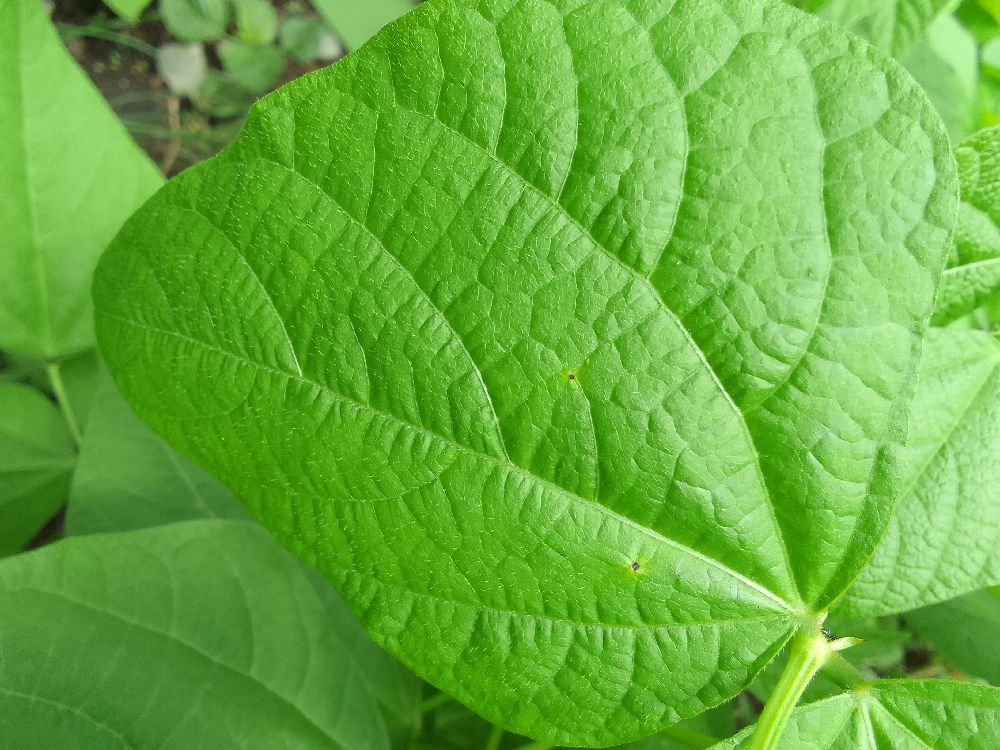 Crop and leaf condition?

common bean, healthy
